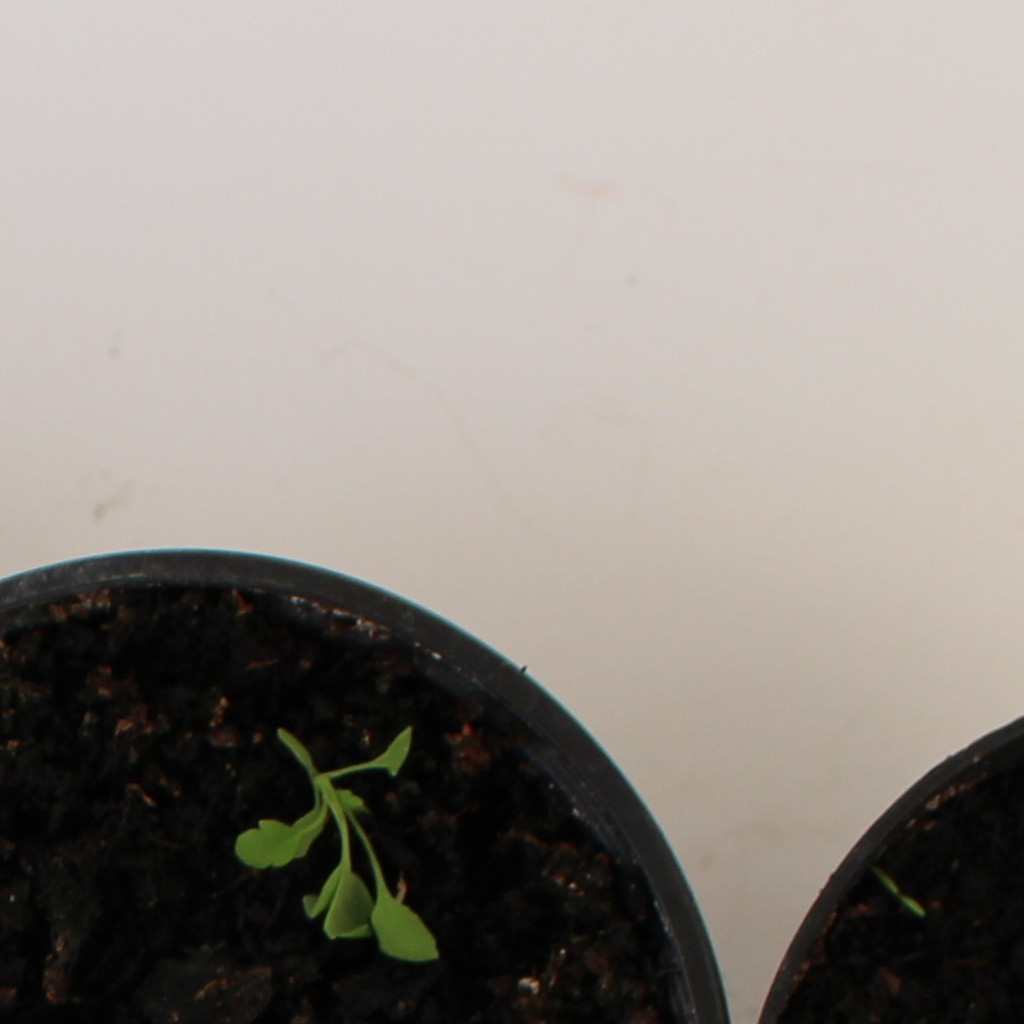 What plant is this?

Papaver rhoeas
